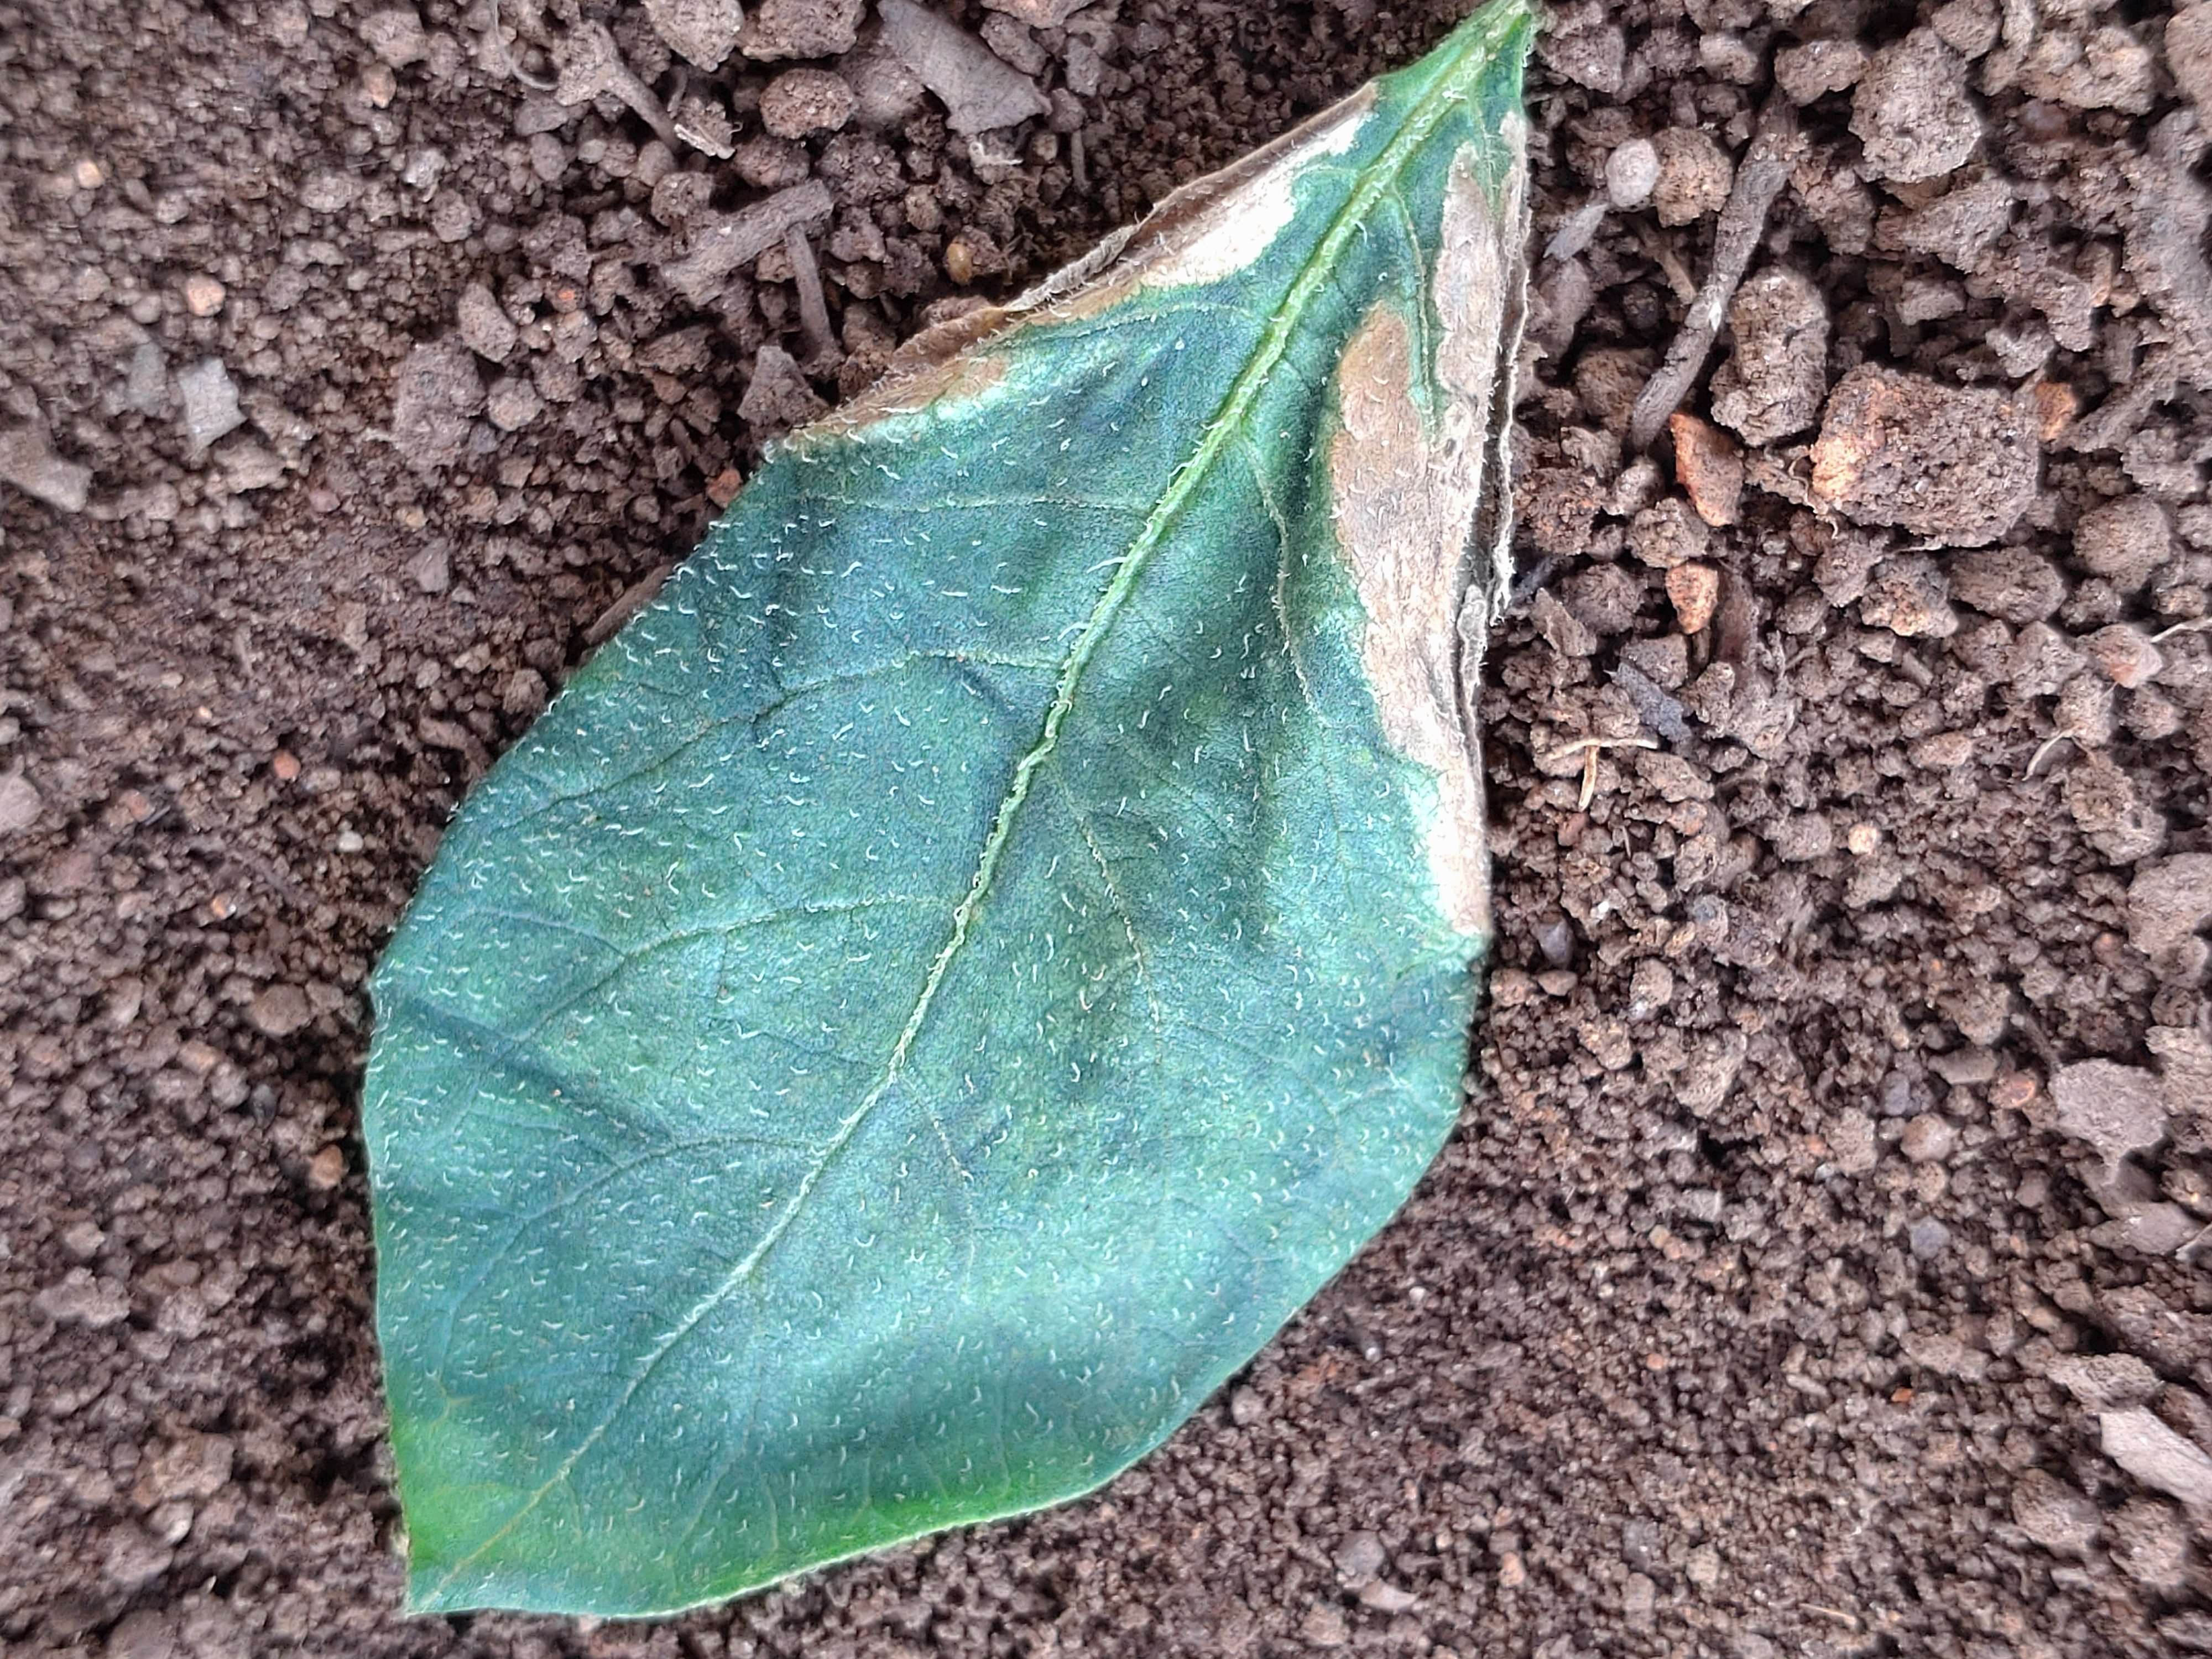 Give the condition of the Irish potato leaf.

early blight
